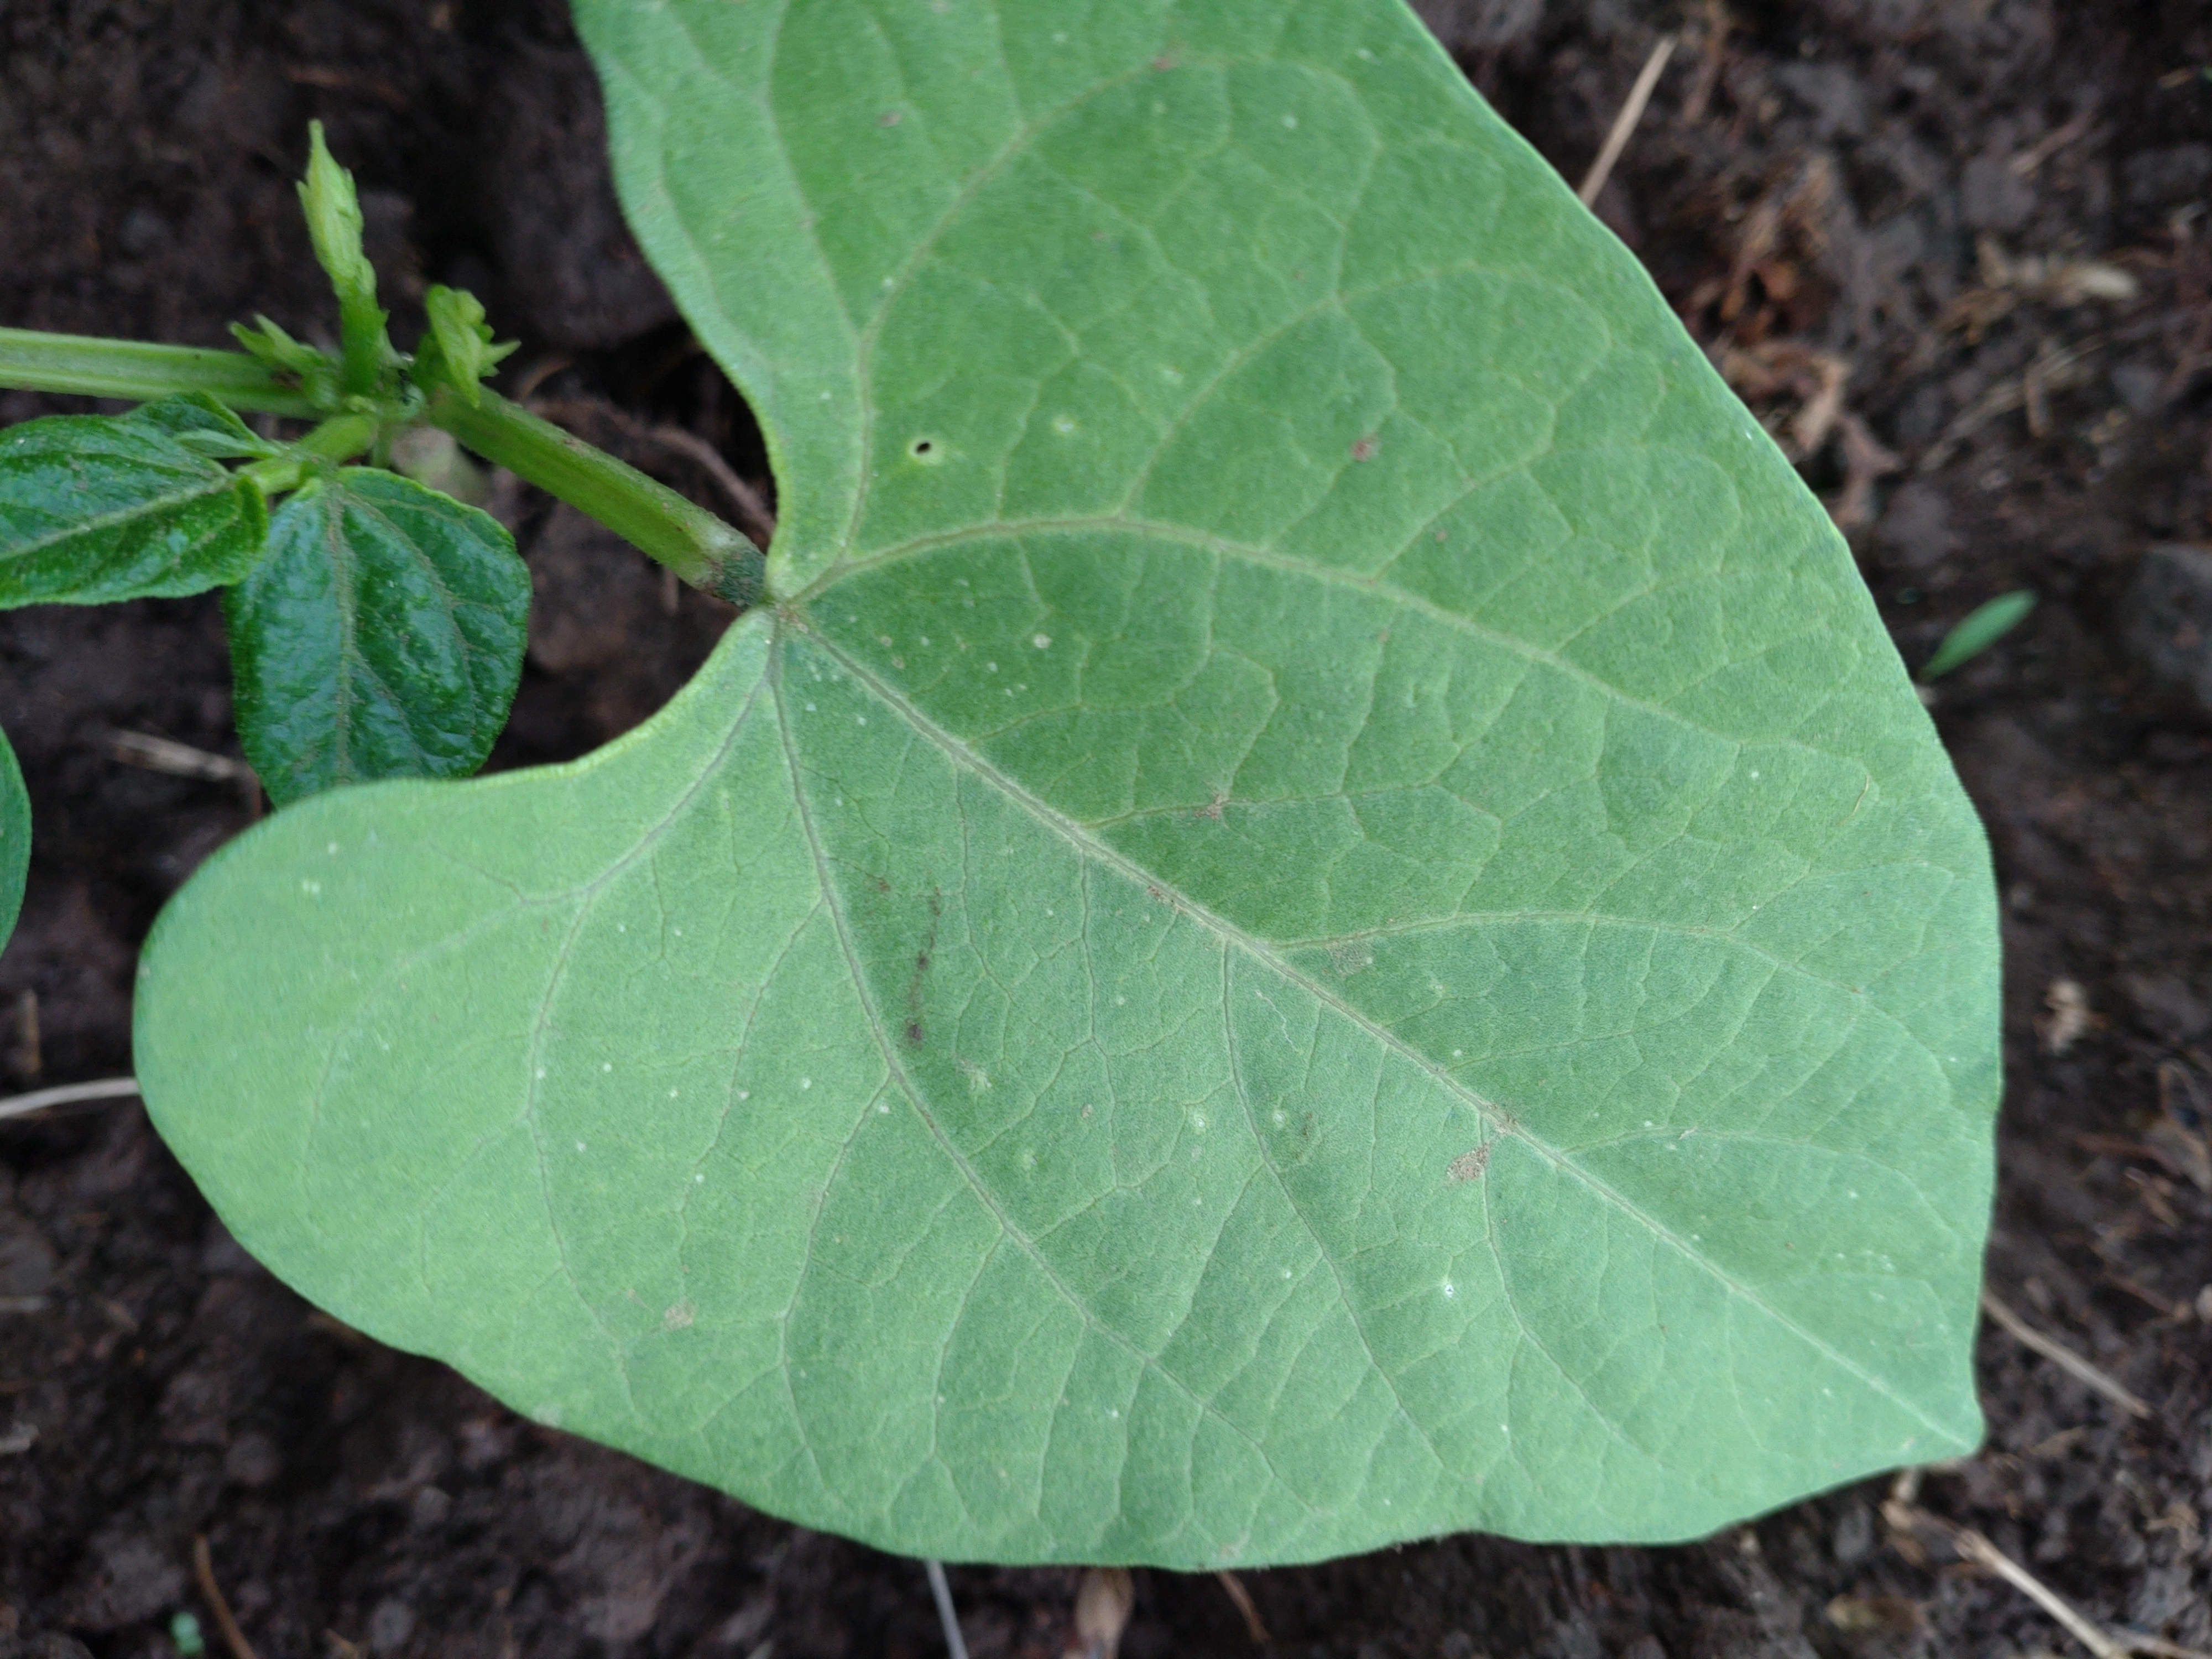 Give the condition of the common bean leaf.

healthy
